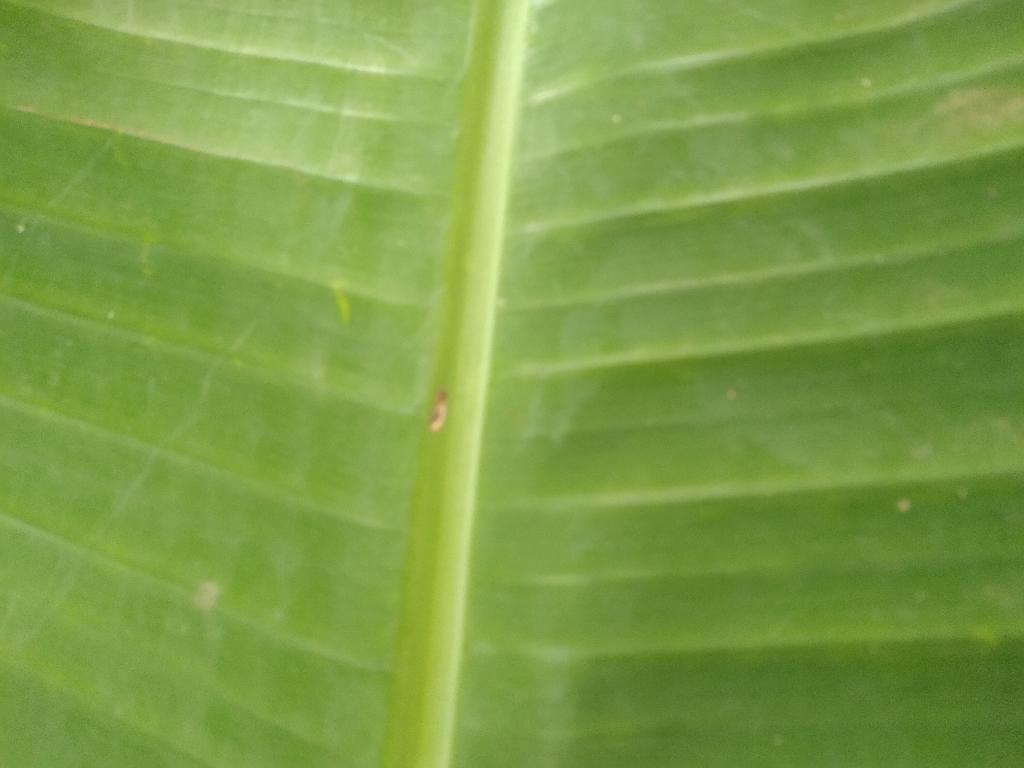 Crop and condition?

banana, healthy
